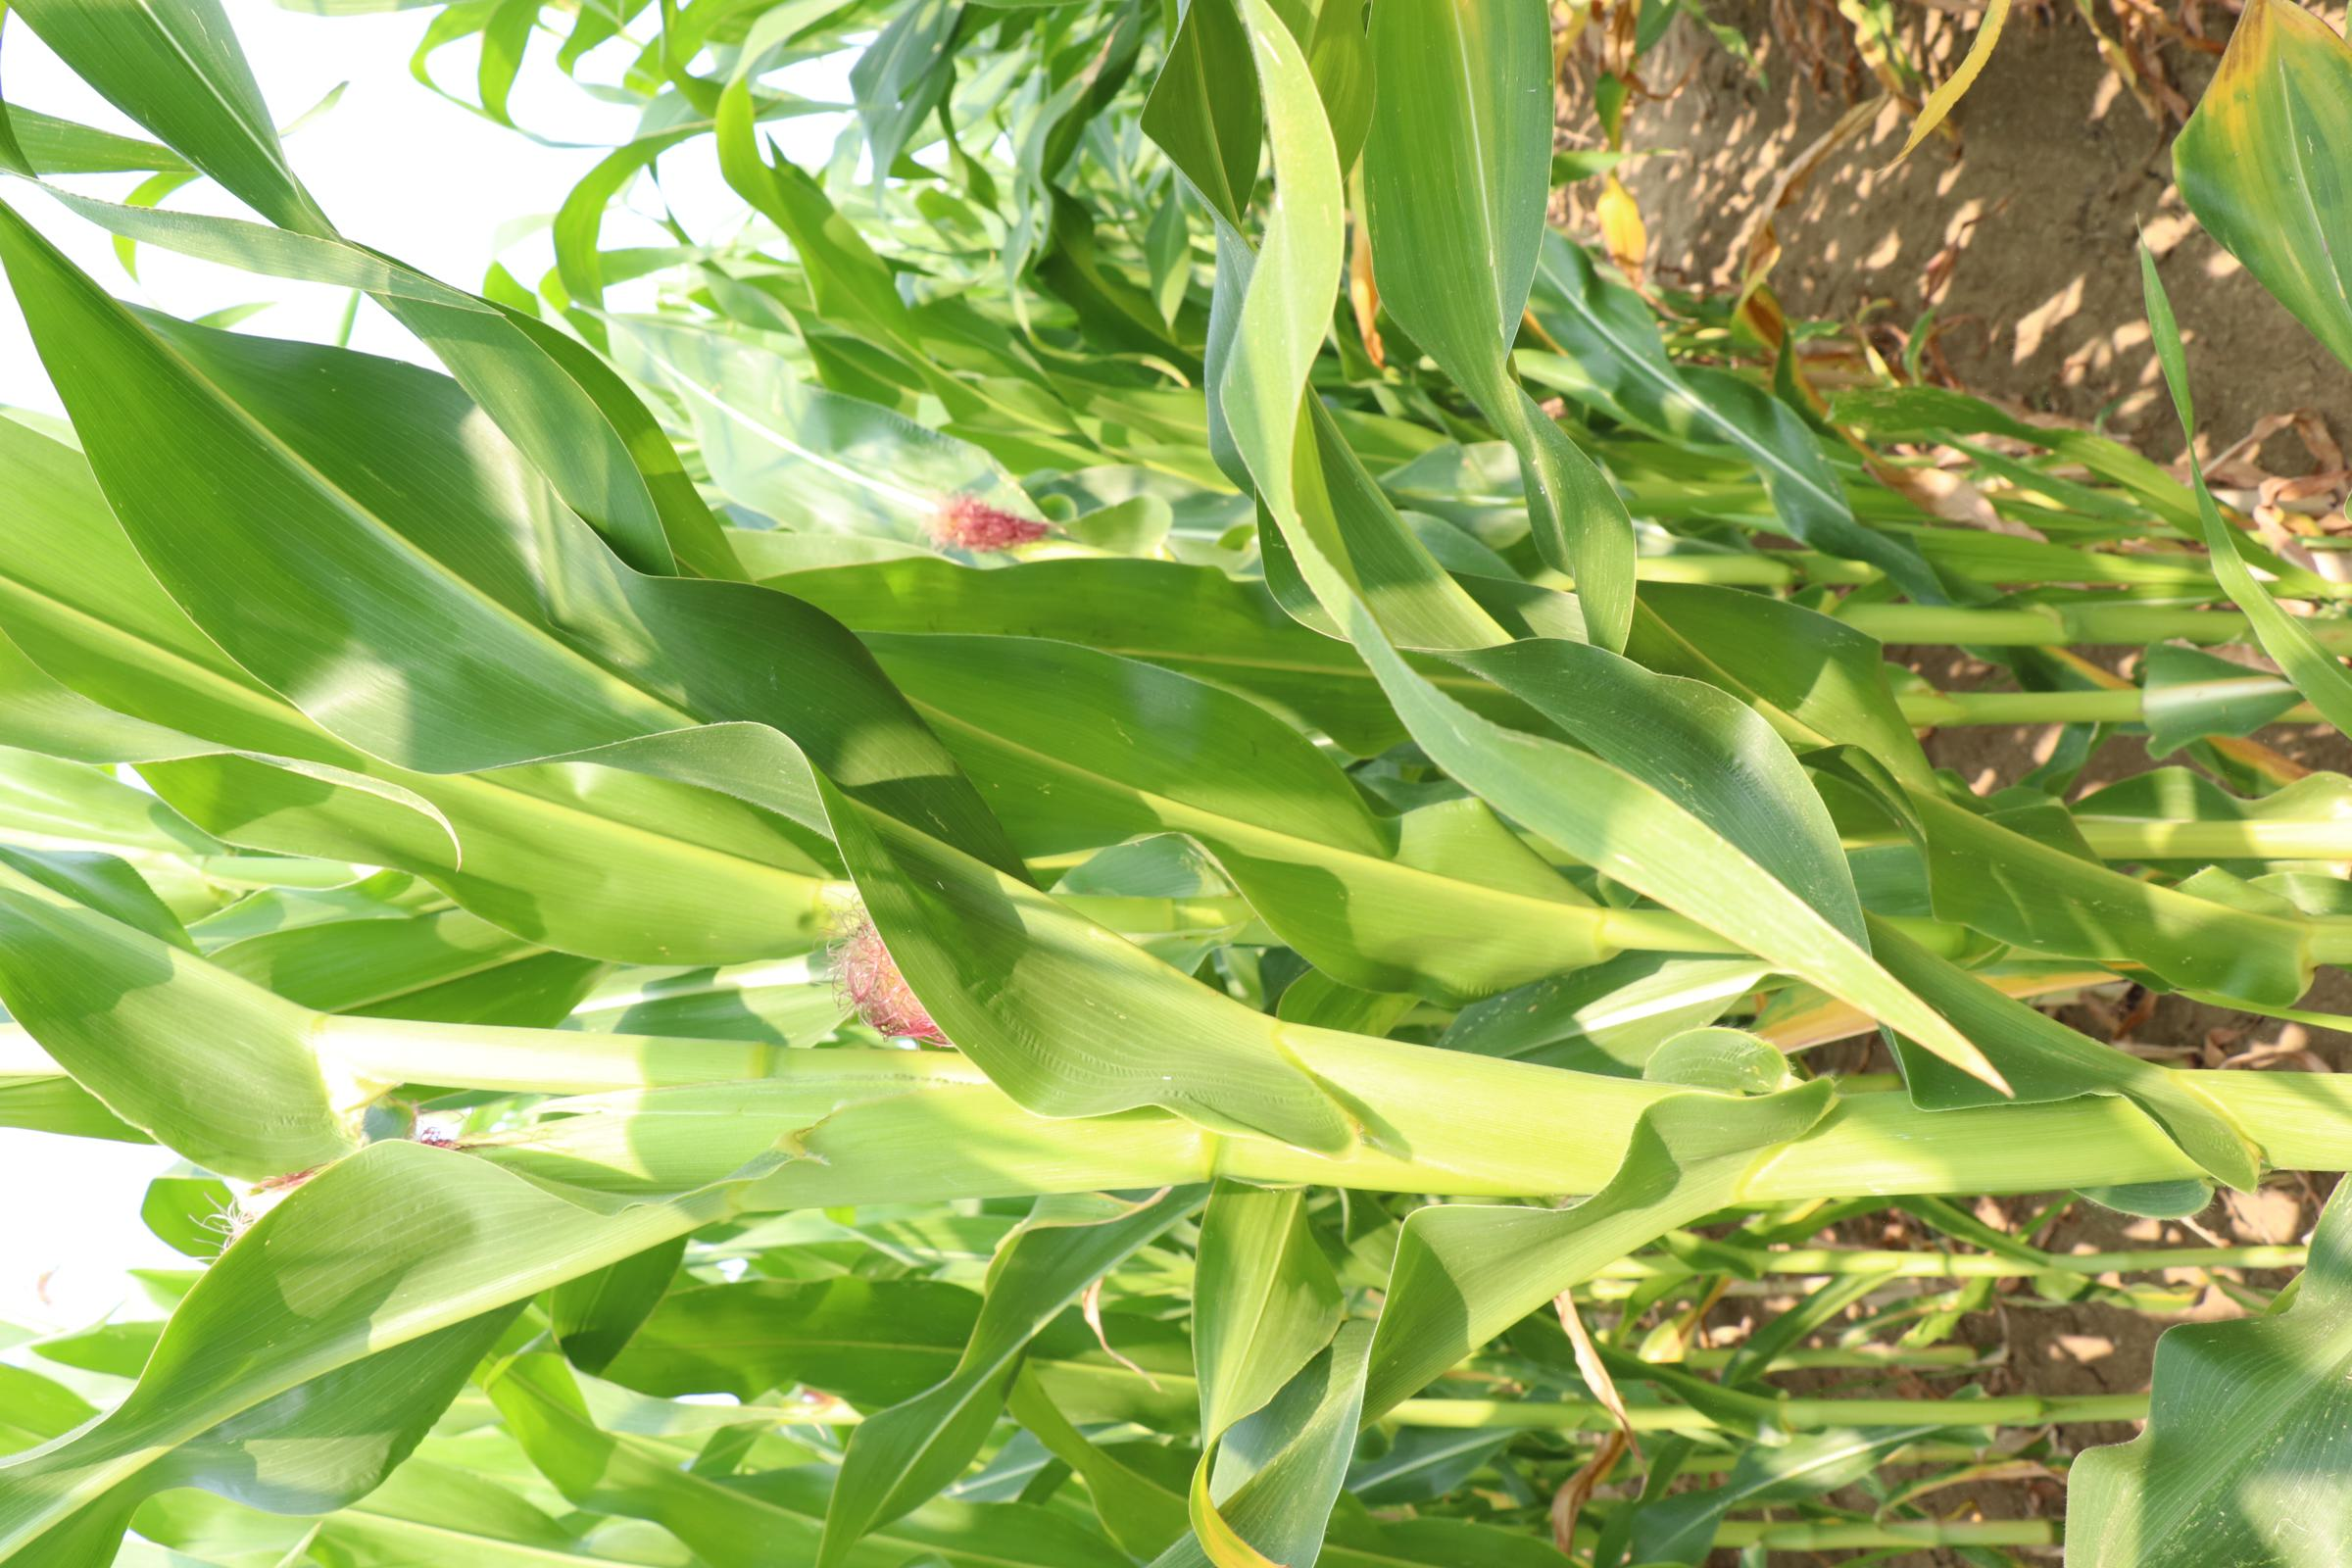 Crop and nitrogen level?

maize, reduced nitrogen fertilisation
